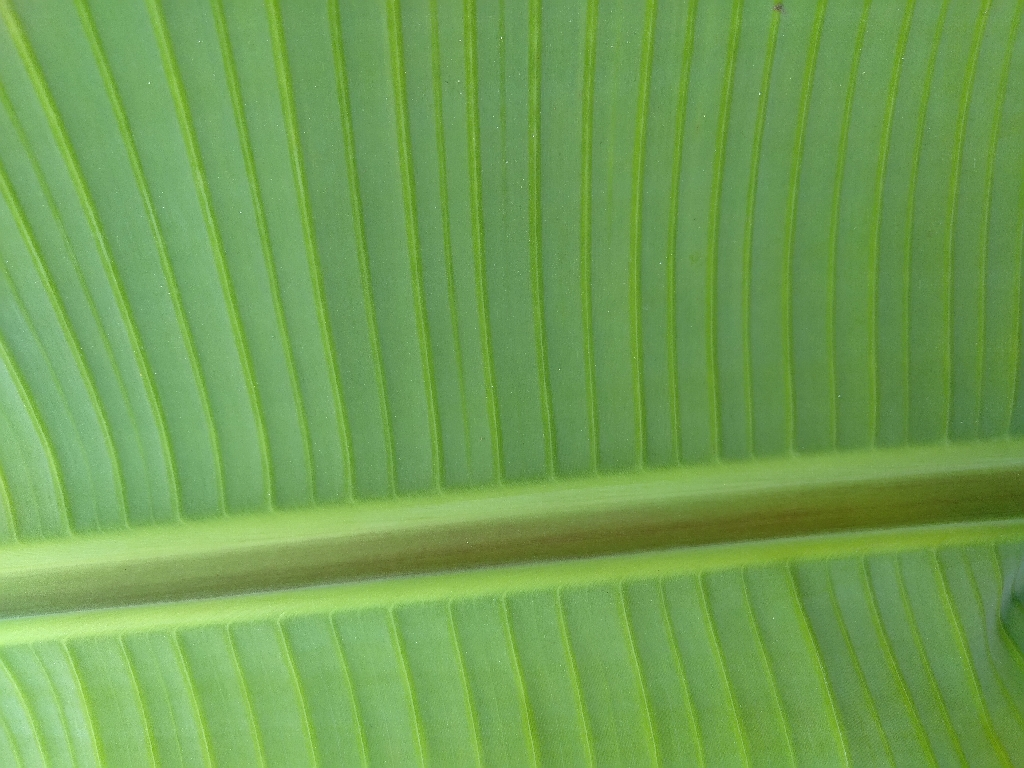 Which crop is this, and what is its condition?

banana, healthy
